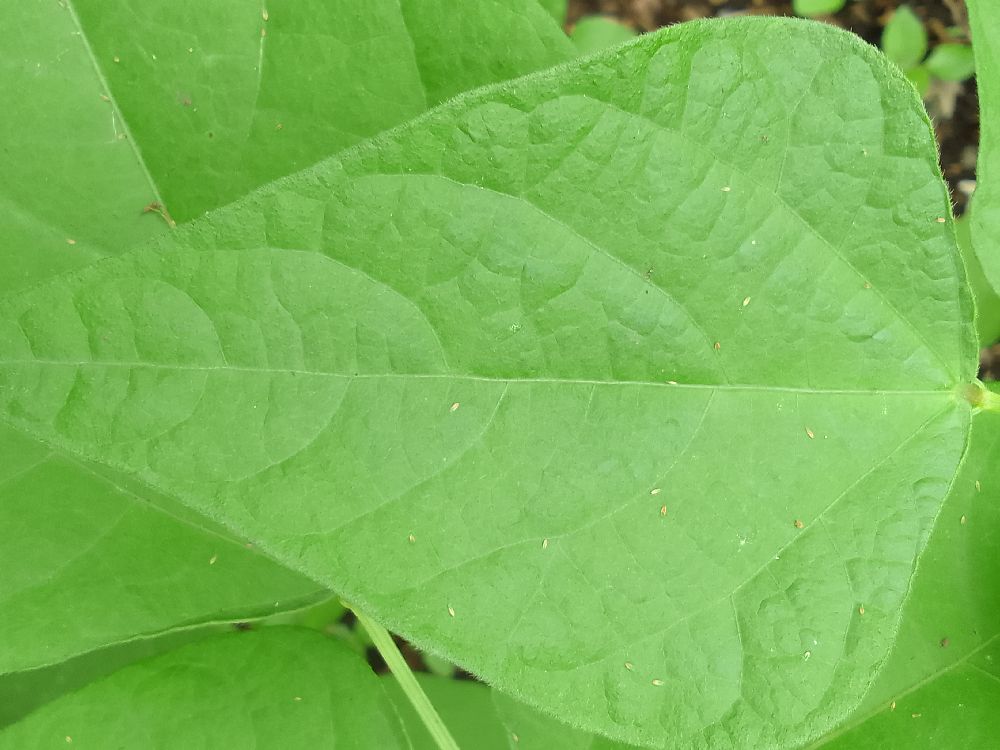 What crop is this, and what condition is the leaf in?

common bean, healthy
